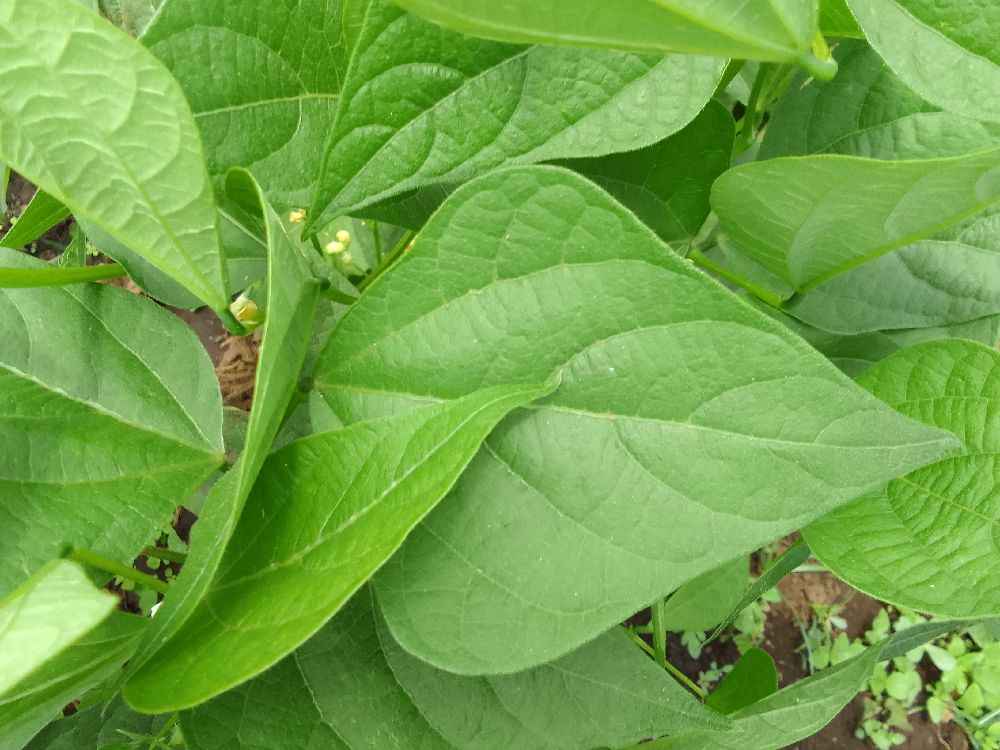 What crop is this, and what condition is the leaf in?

common bean, healthy
